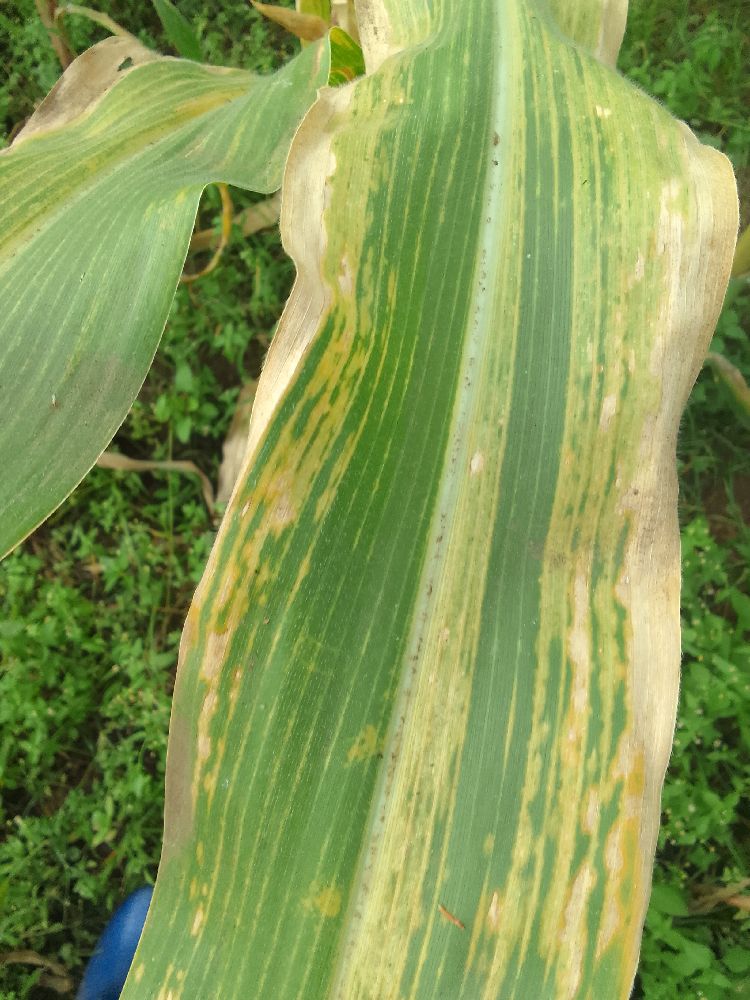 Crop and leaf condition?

maize, maize lethal necrosis
